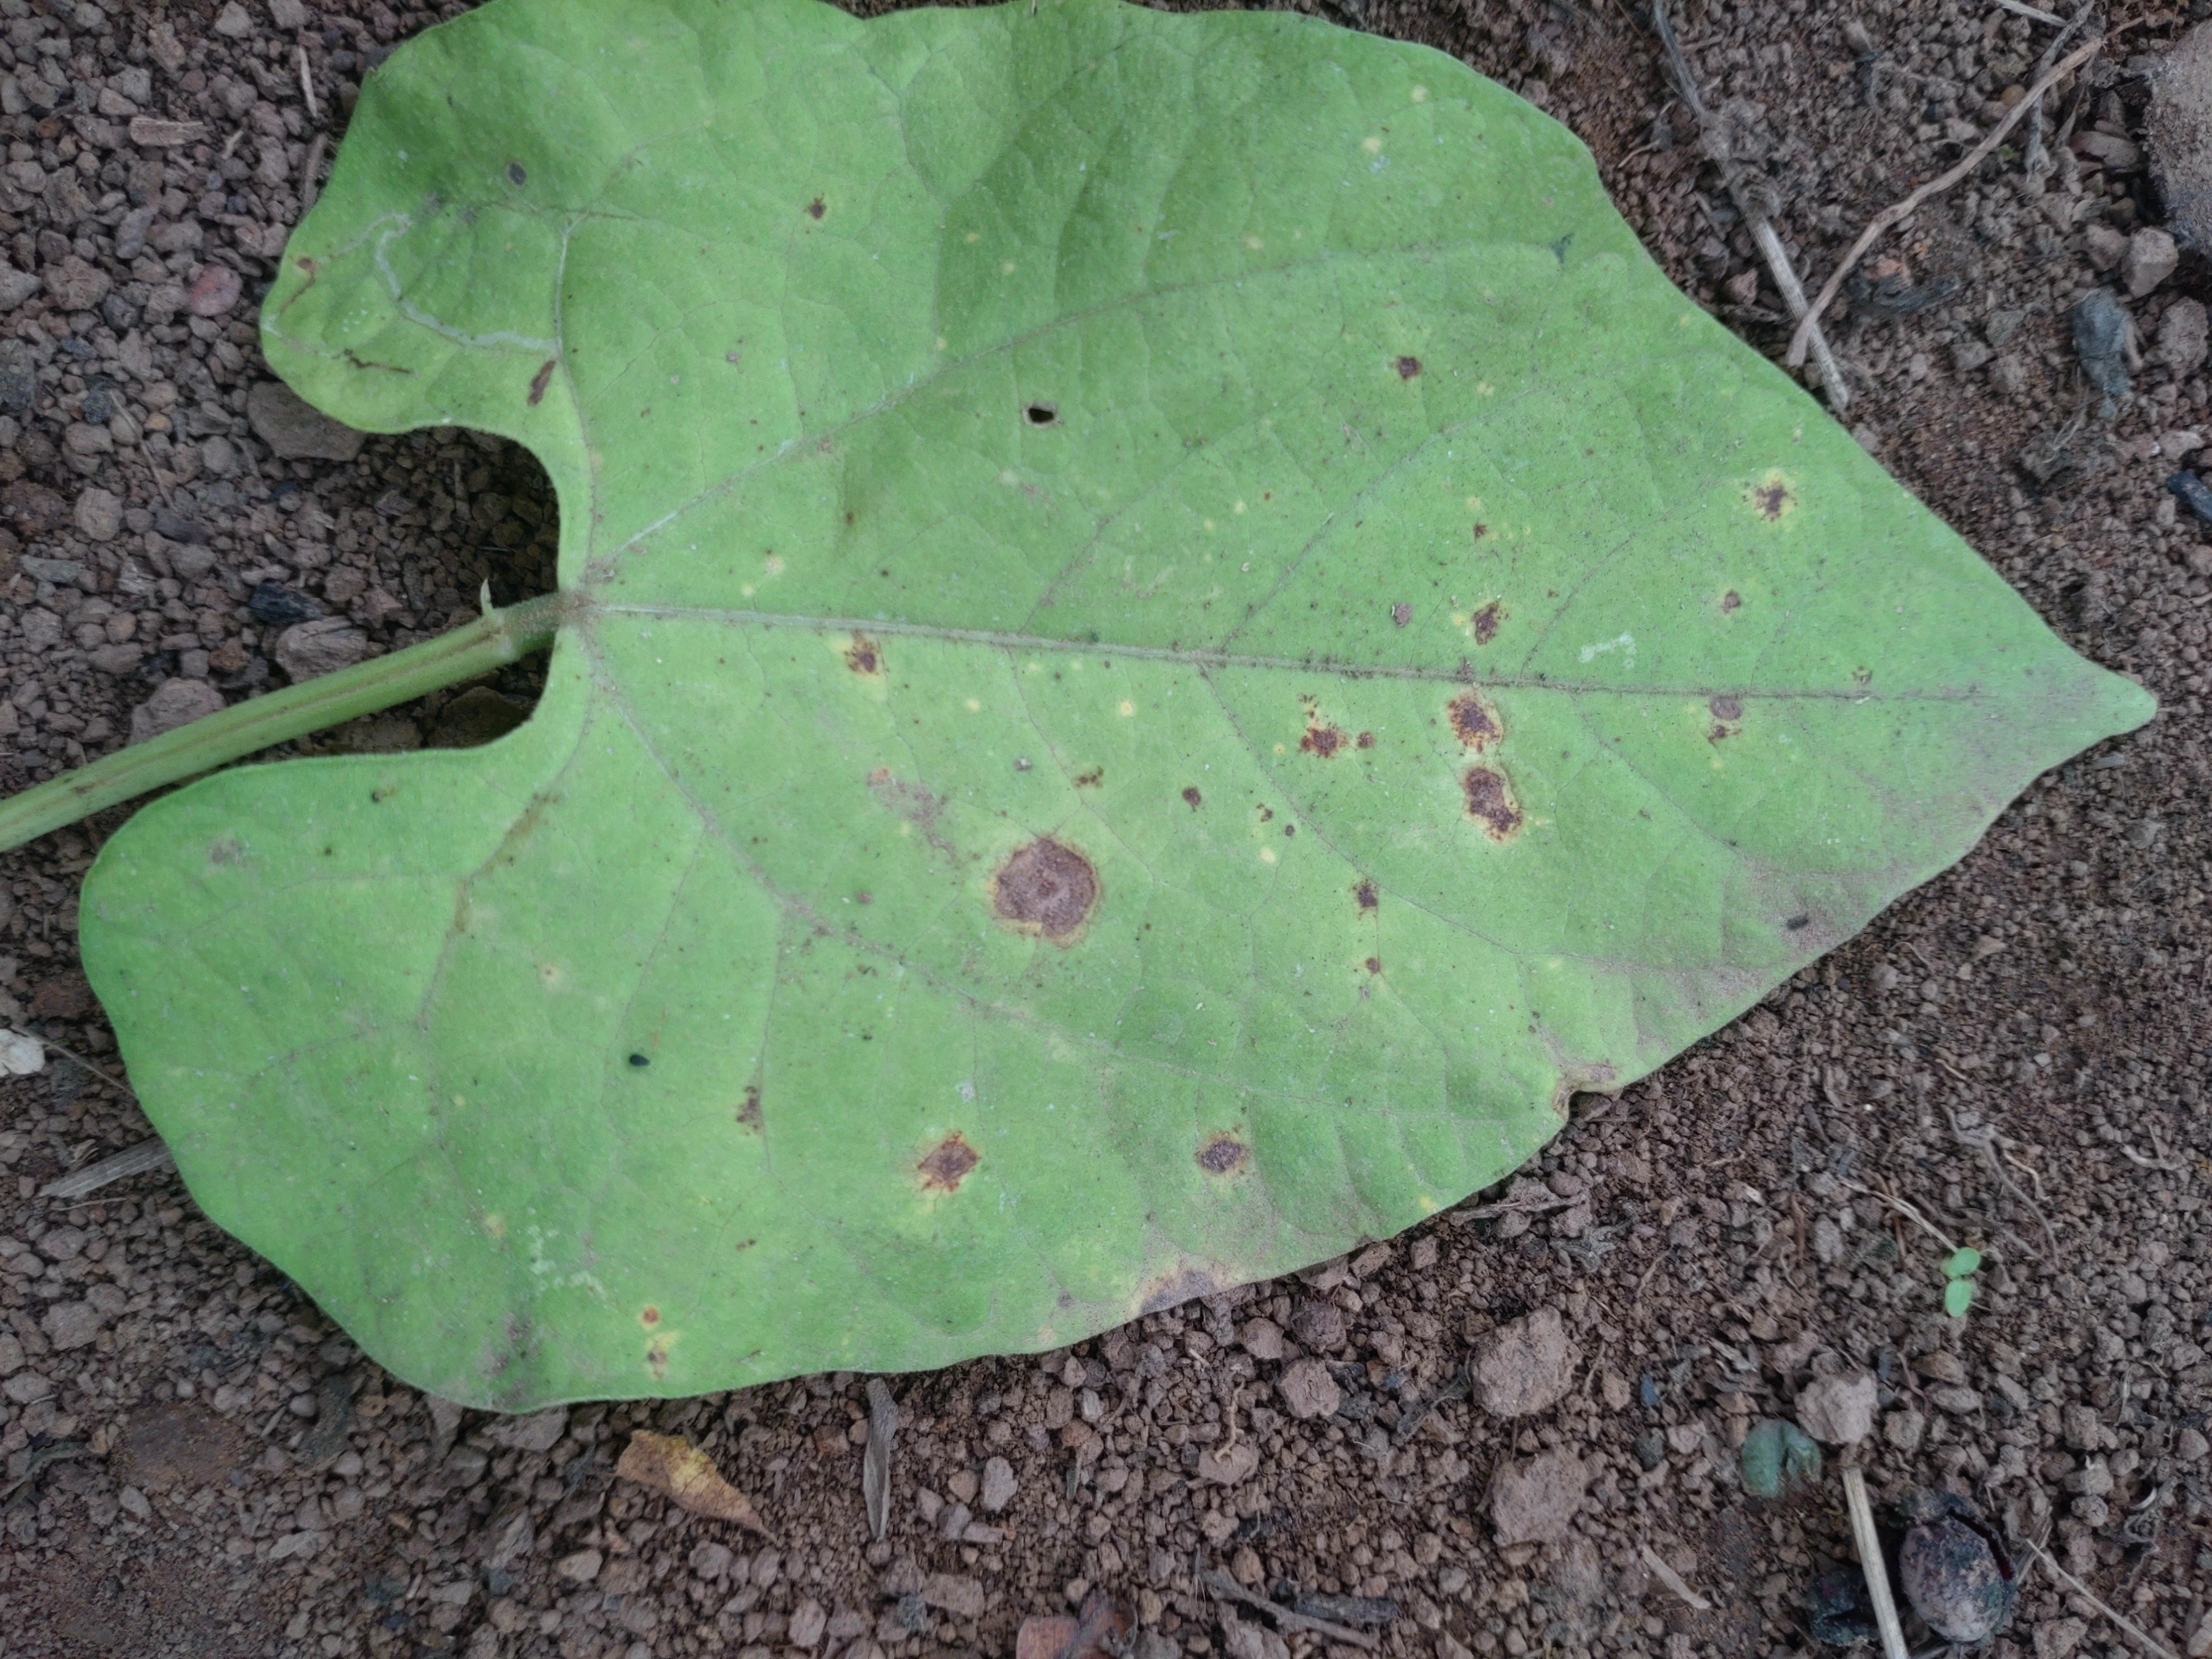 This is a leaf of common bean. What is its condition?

rust
